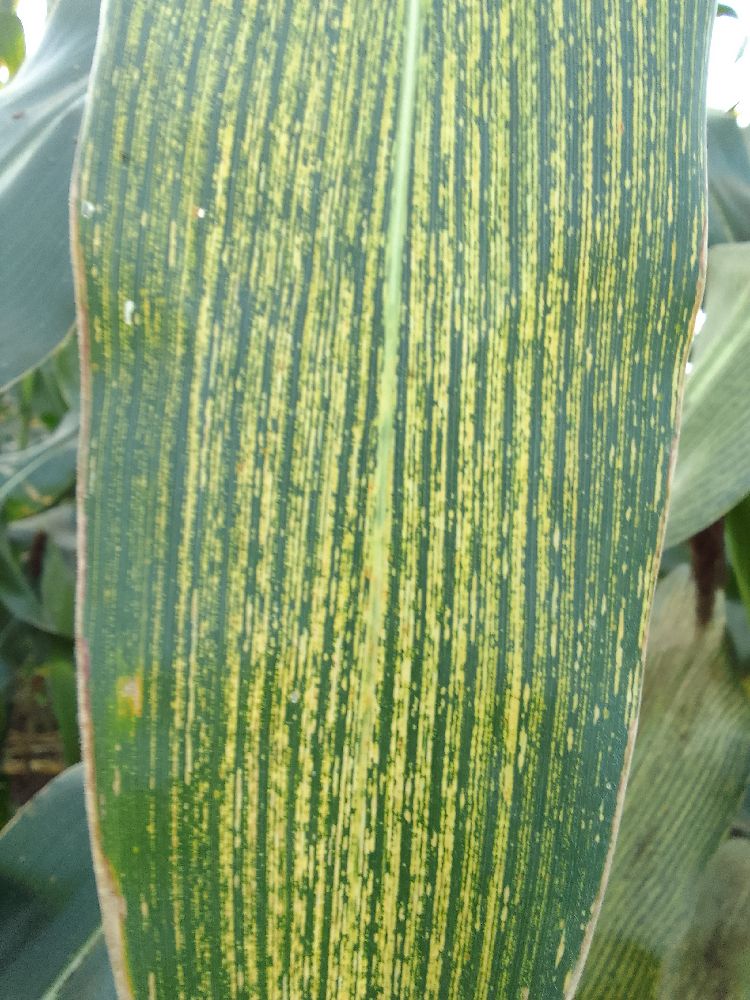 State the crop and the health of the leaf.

maize, maize streak virus
